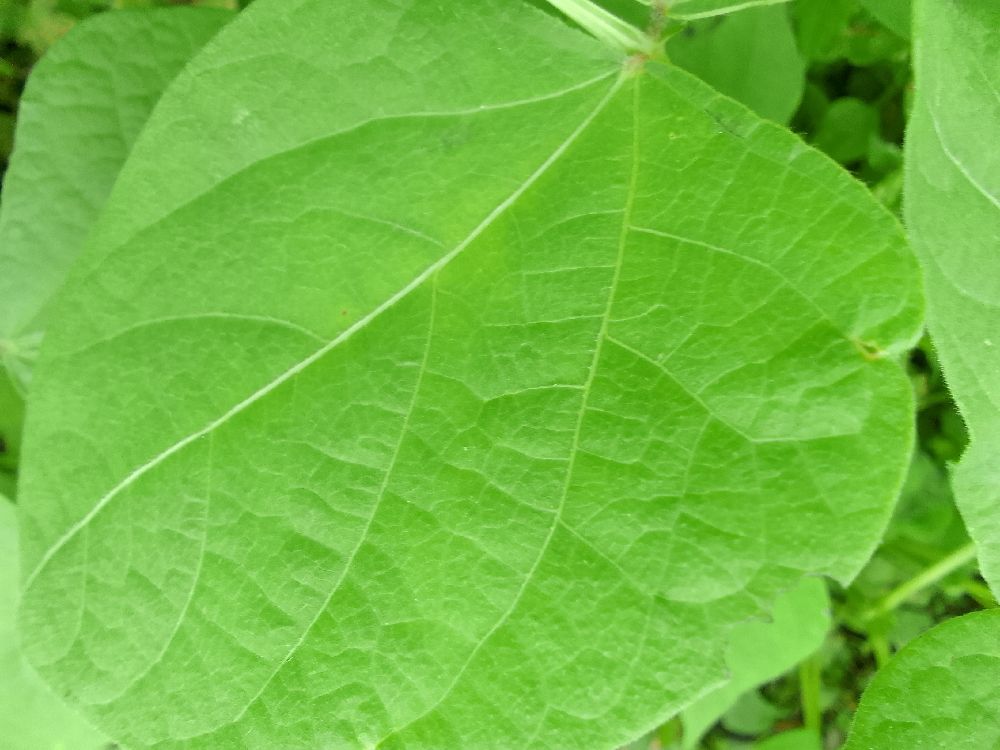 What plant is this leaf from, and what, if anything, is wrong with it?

common bean, healthy
